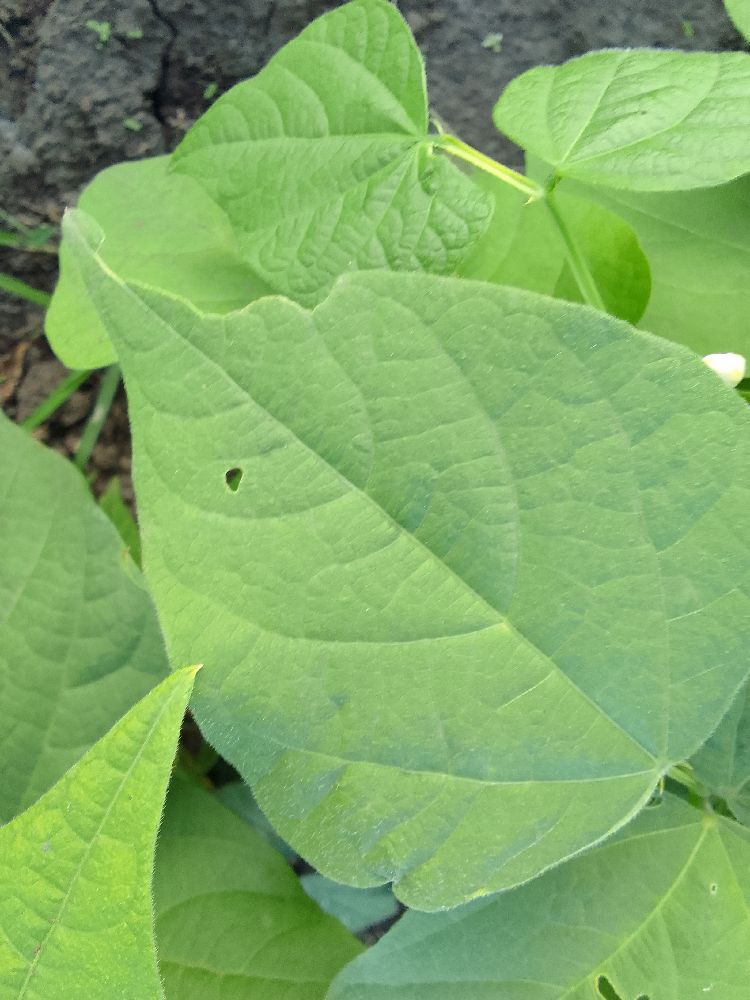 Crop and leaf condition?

common bean, healthy
